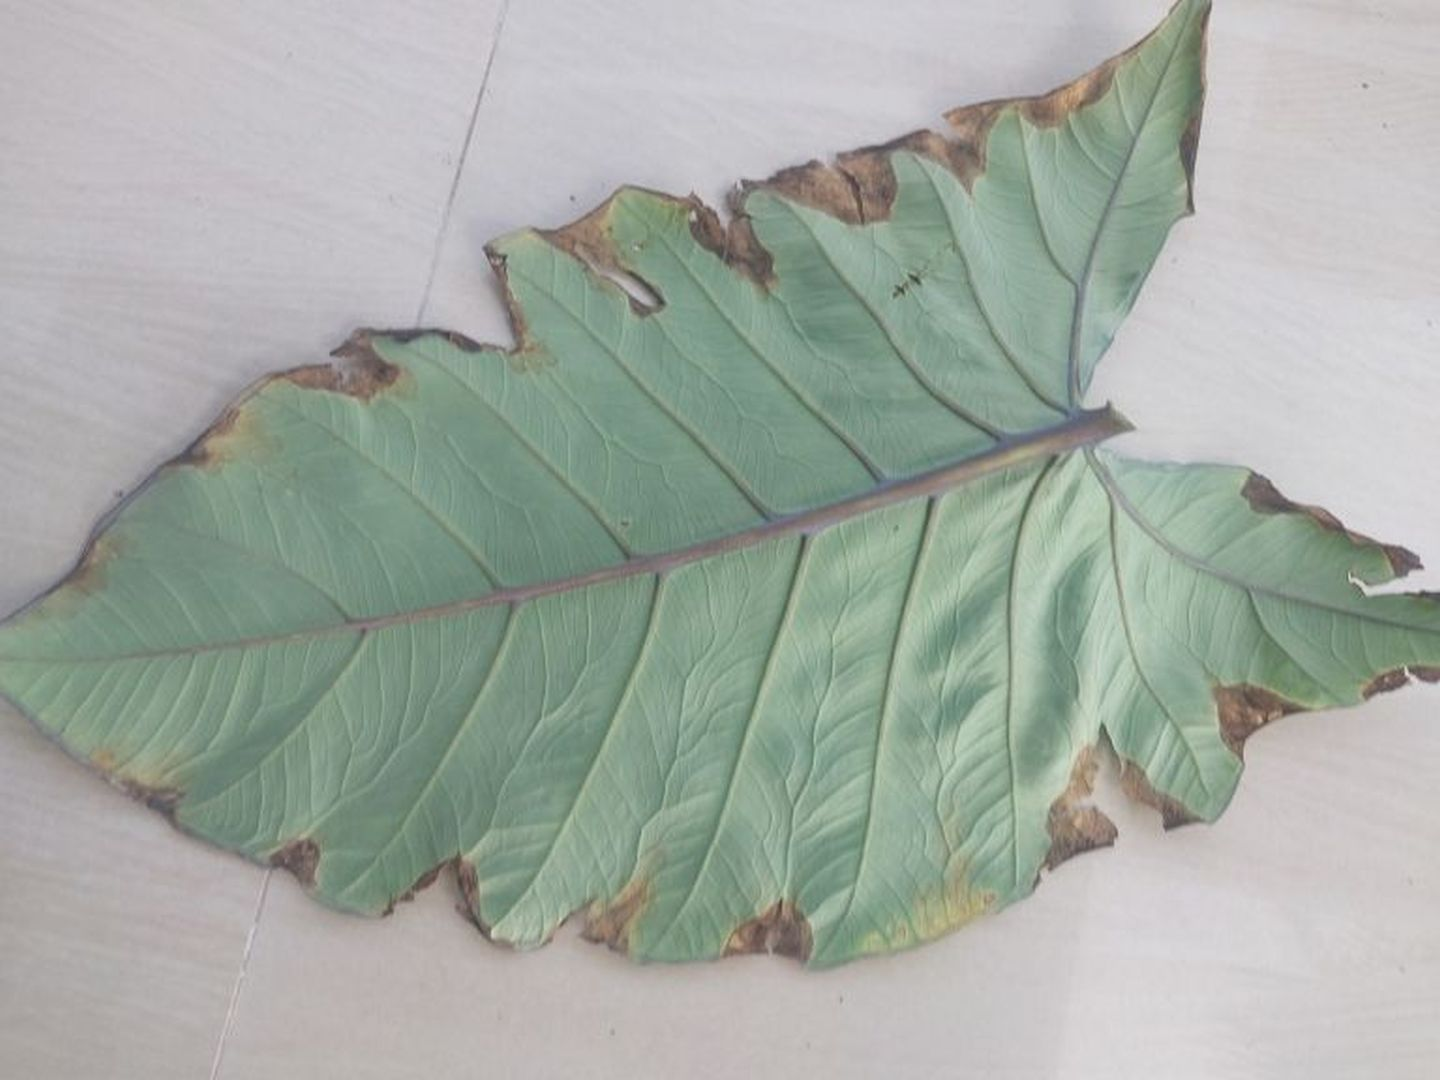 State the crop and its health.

taro, leaf blight
